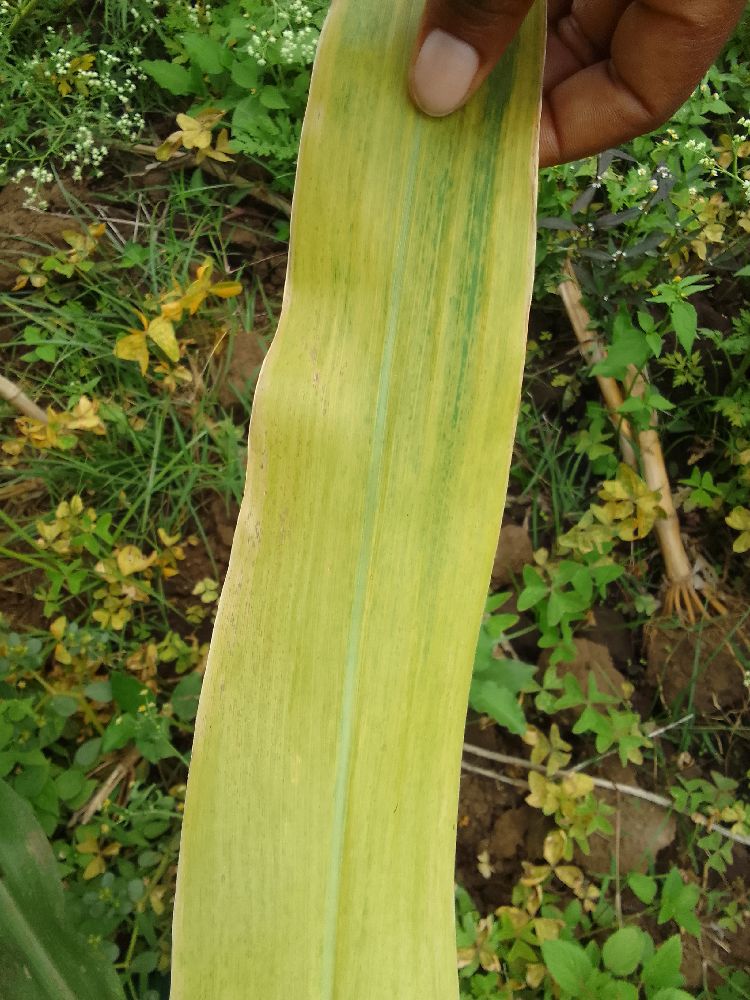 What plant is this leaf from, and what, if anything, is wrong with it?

maize, maize lethal necrosis
